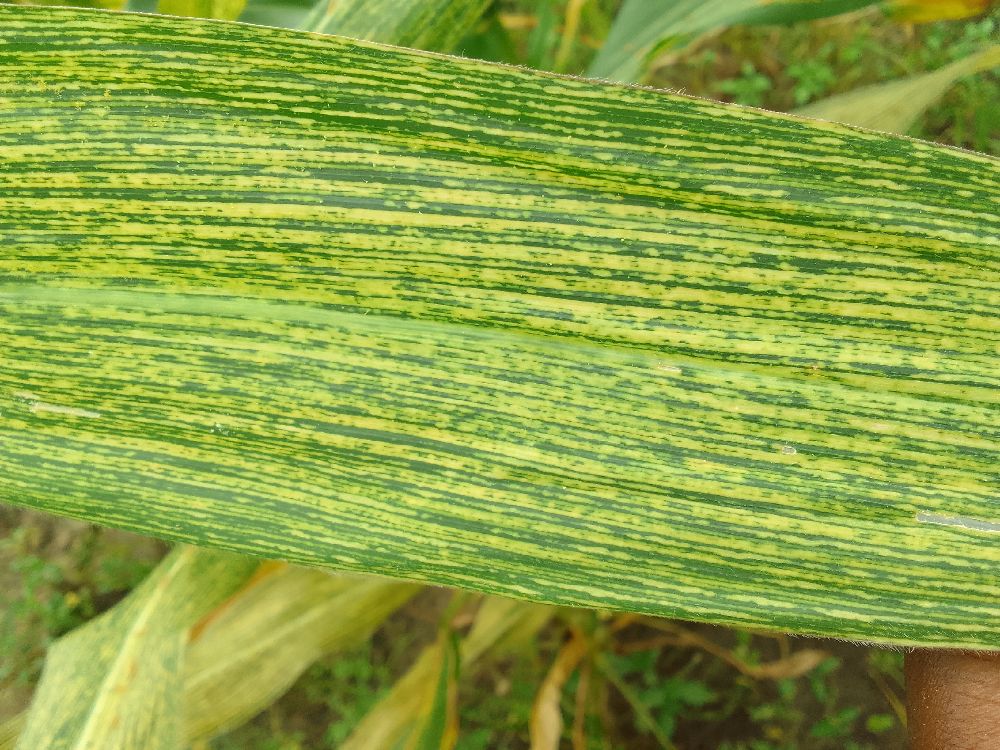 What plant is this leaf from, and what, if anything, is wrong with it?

maize, maize streak virus
